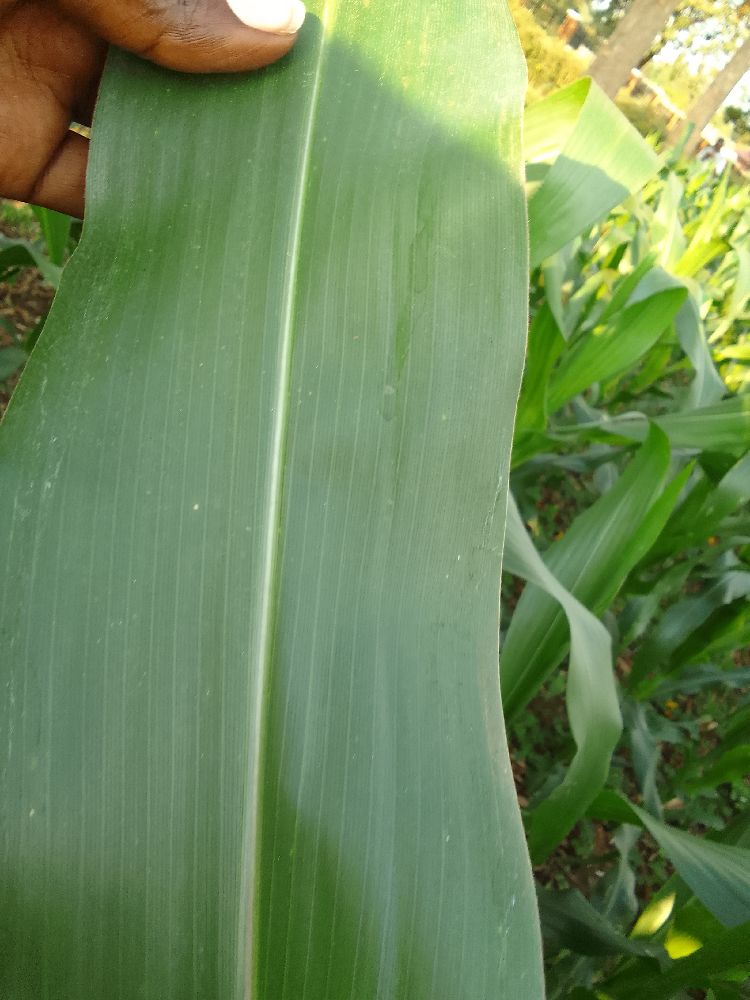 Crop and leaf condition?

maize, healthy
